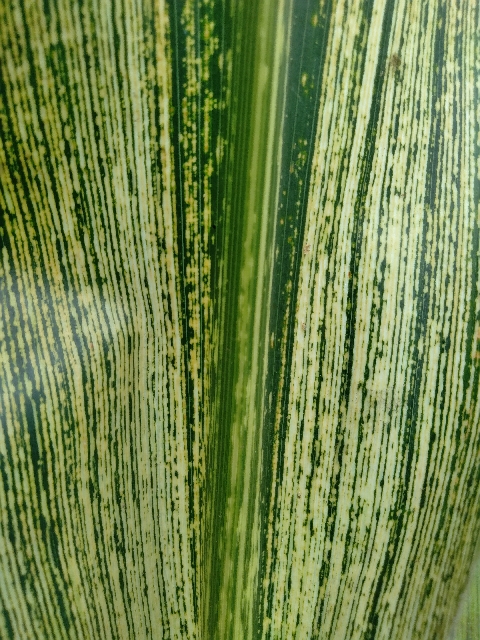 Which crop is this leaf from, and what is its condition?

maize, maize streak virus
